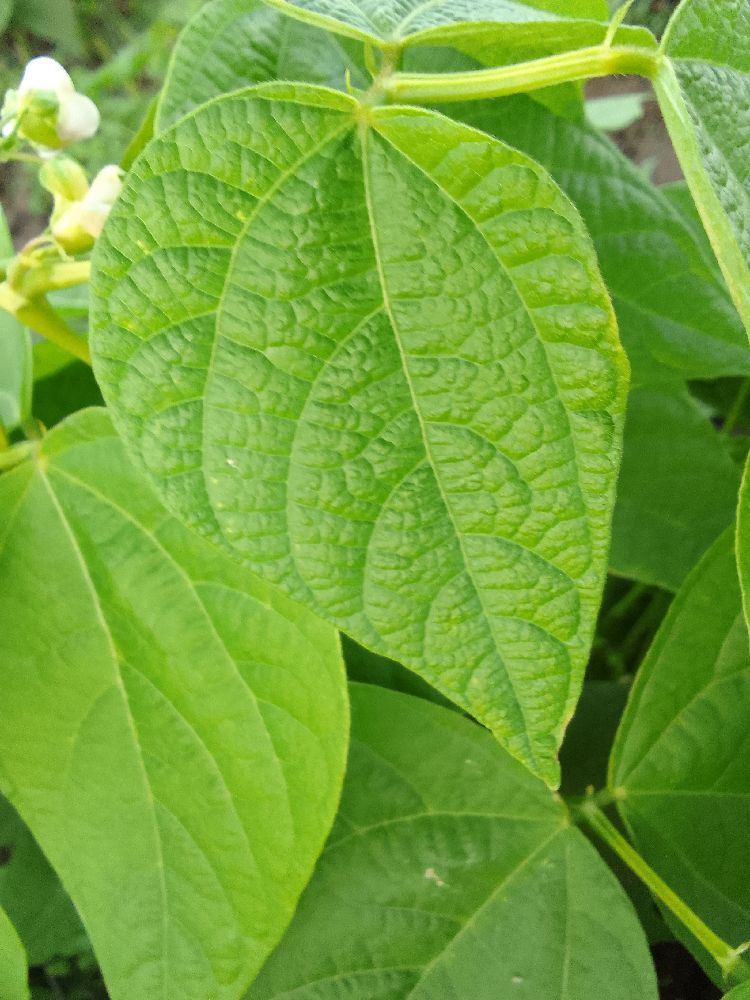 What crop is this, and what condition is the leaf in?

common bean, healthy
